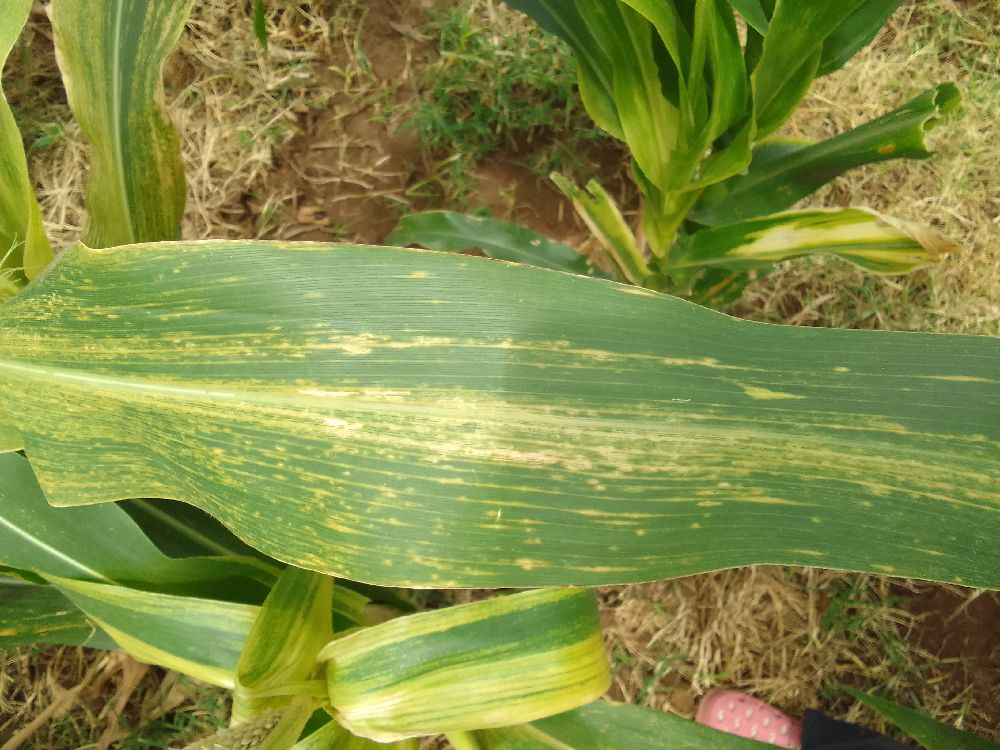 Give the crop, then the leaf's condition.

maize, maize lethal necrosis
